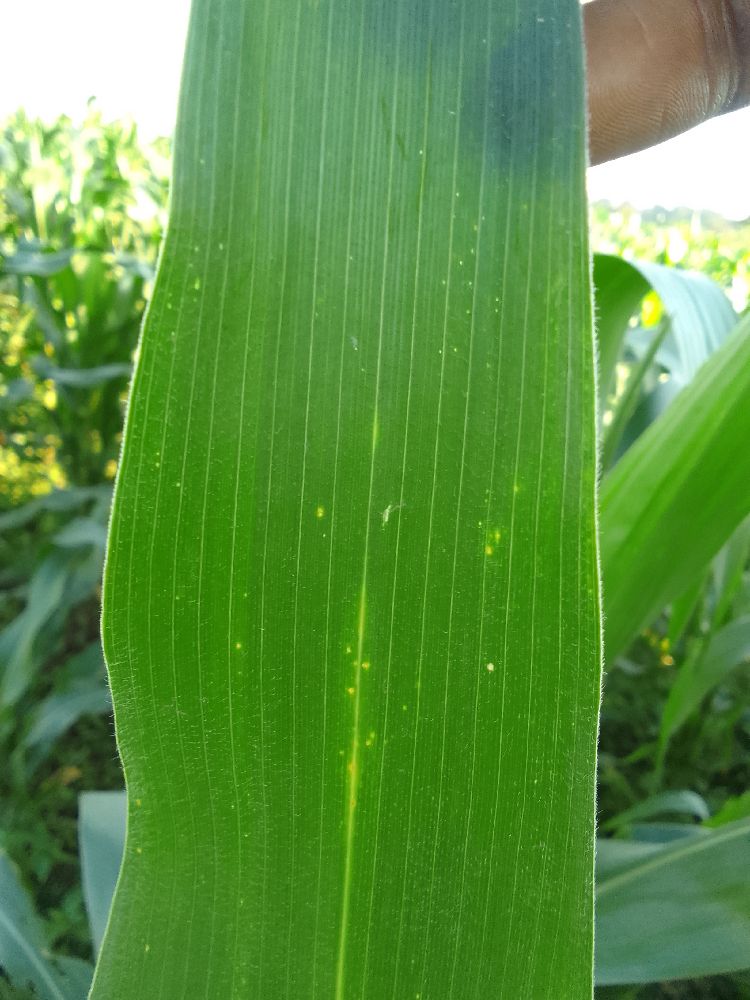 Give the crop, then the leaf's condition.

maize, healthy
